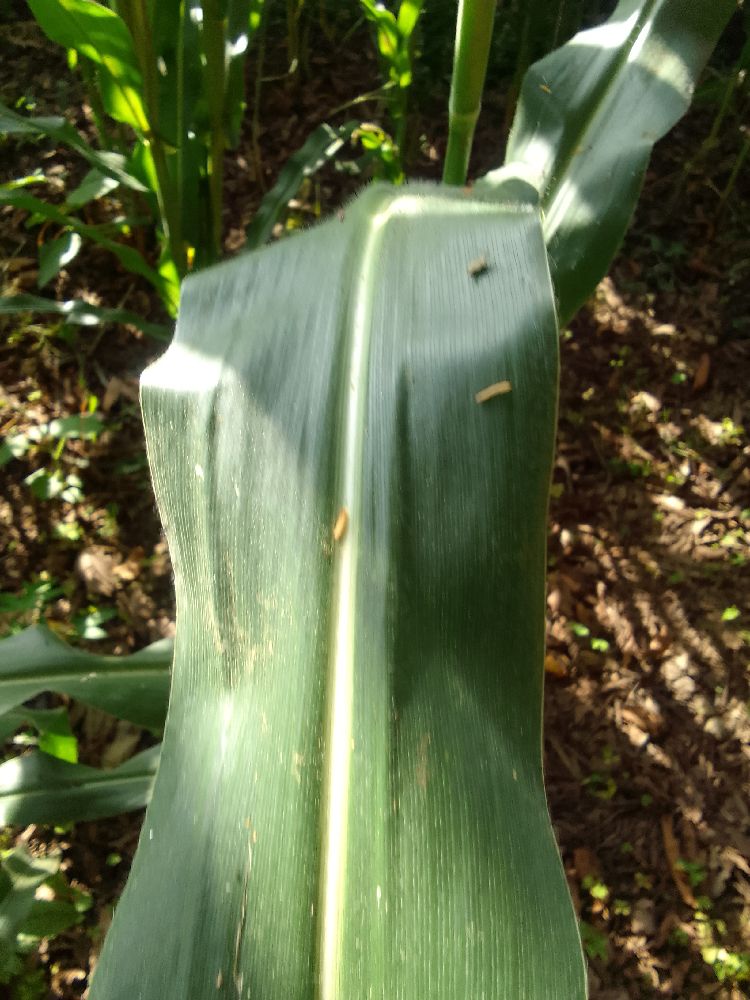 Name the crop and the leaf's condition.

maize, healthy
